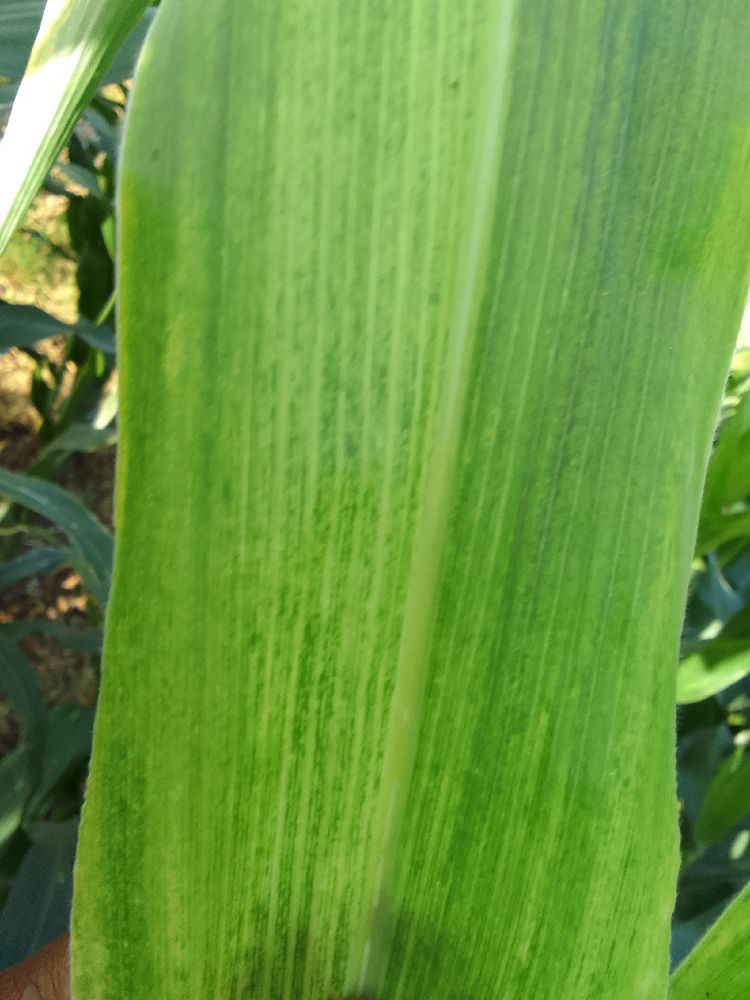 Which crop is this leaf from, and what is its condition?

maize, maize lethal necrosis
